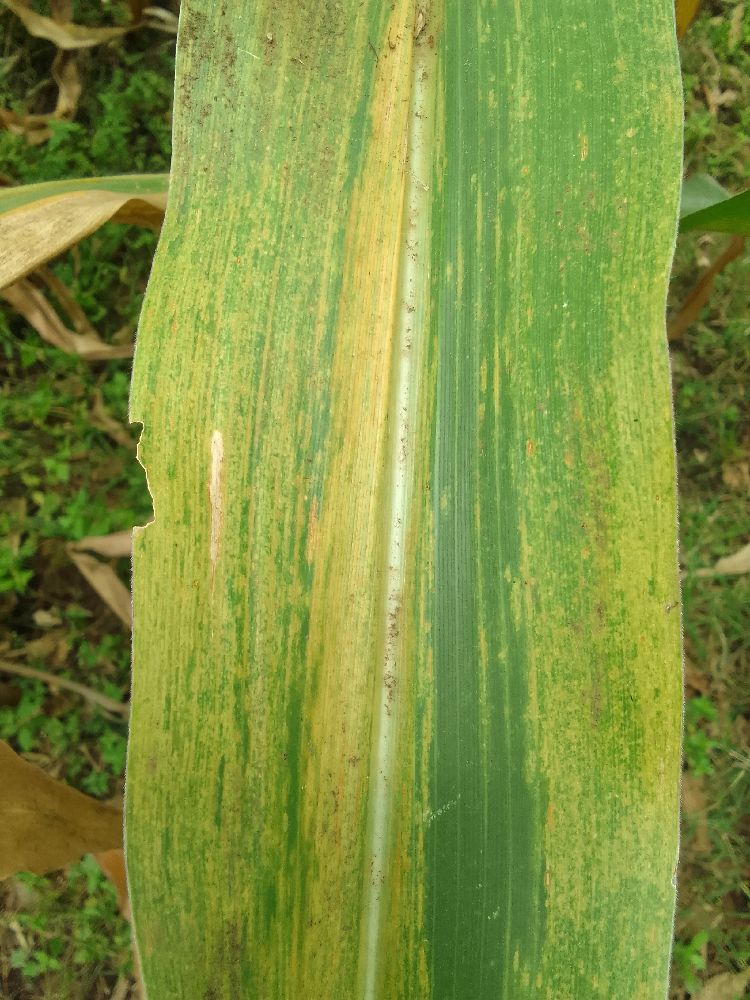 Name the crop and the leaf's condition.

maize, maize lethal necrosis
